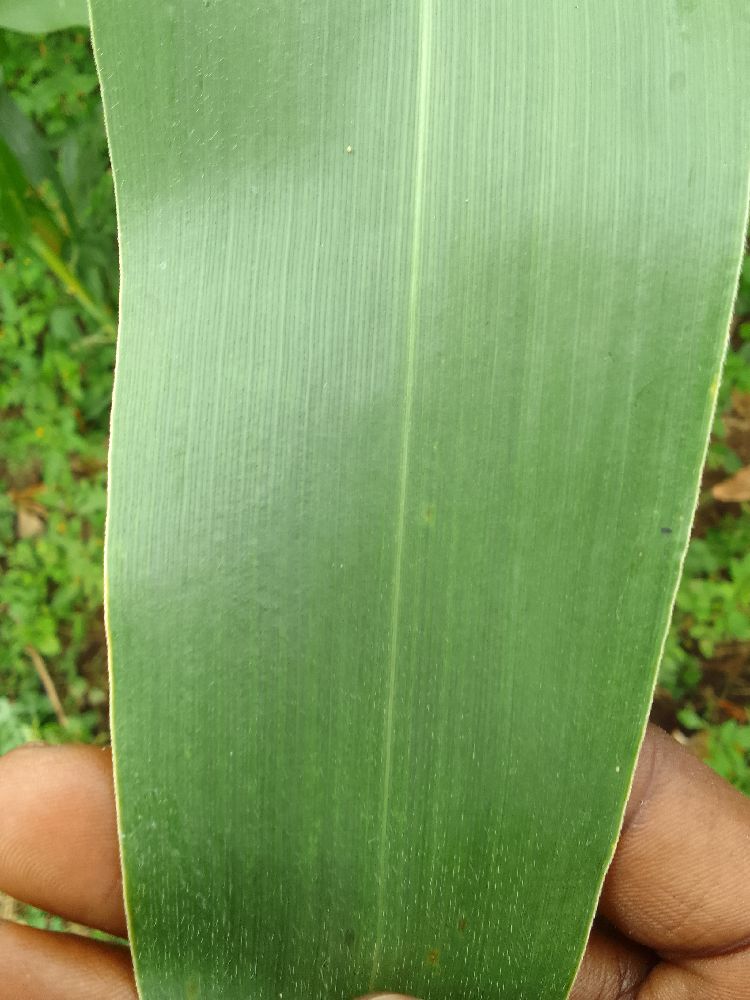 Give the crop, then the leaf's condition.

maize, healthy
